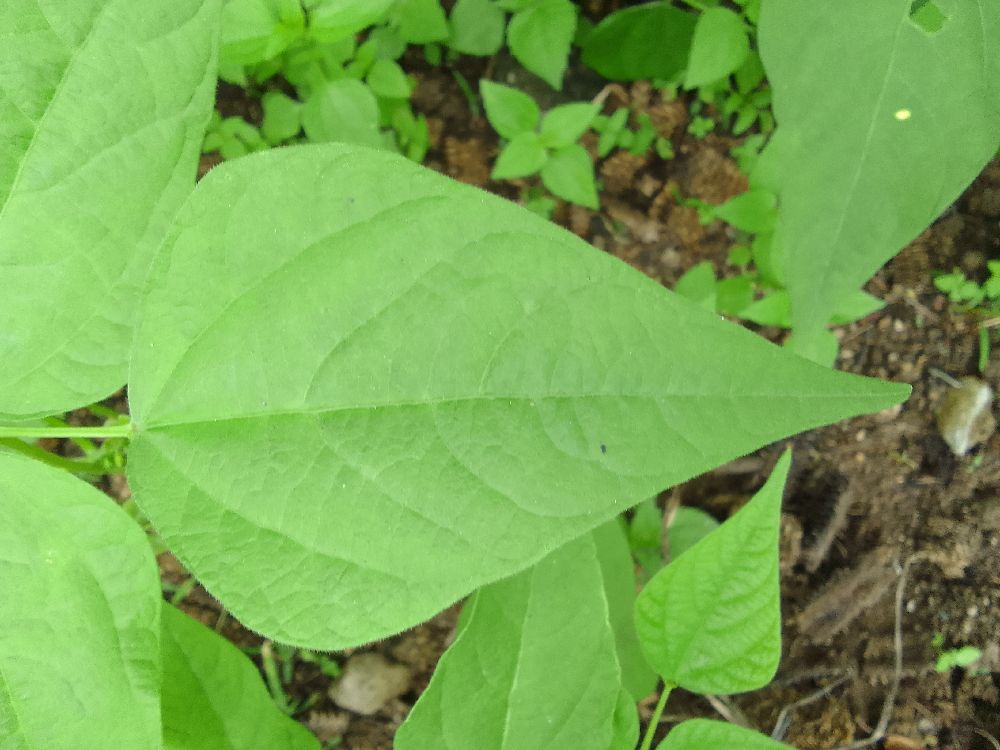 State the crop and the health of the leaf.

common bean, healthy
